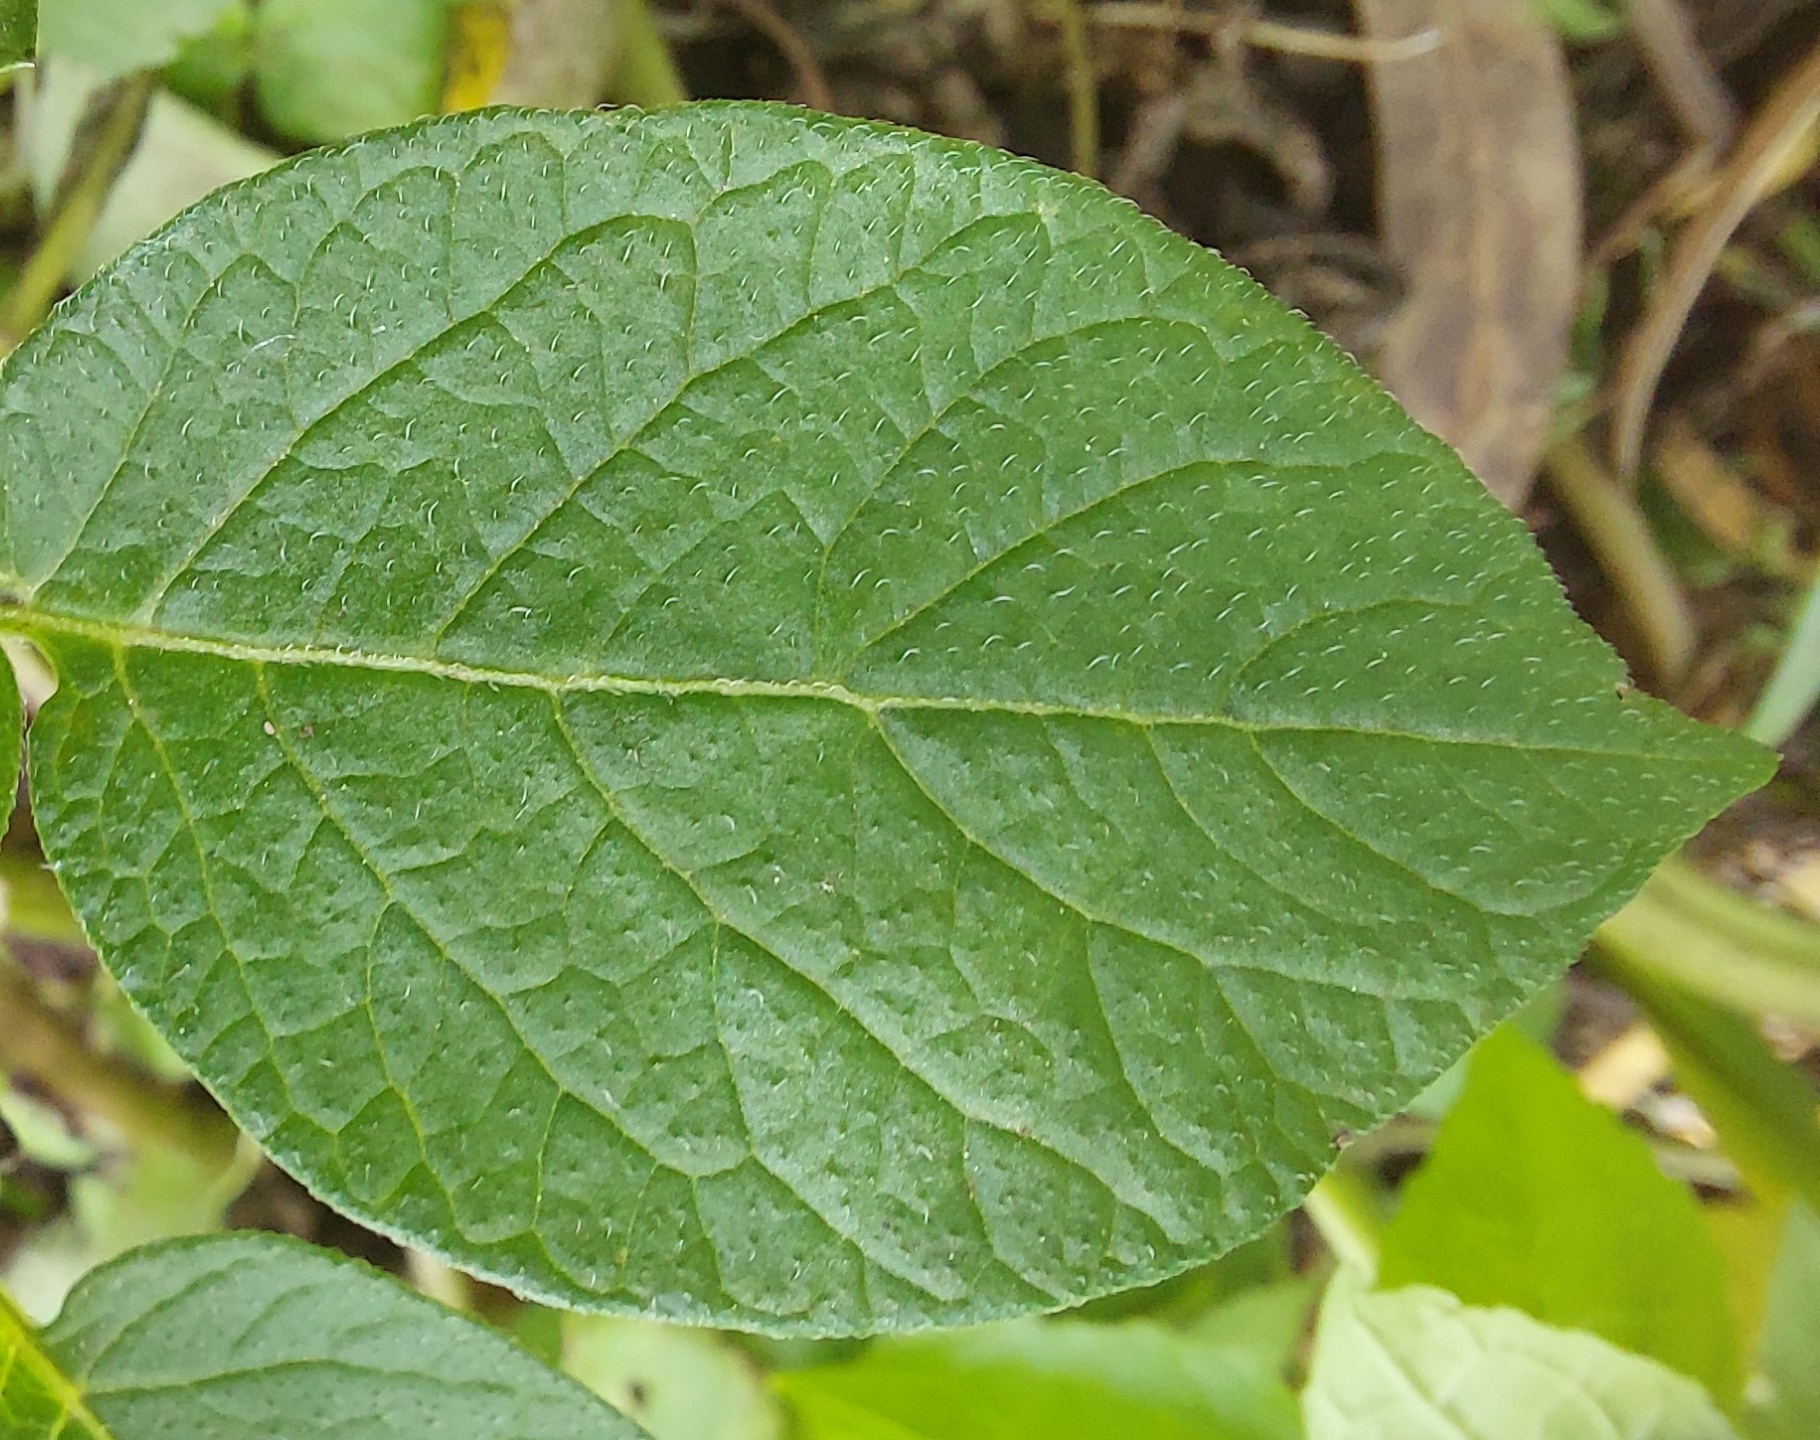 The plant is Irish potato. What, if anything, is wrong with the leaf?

healthy
